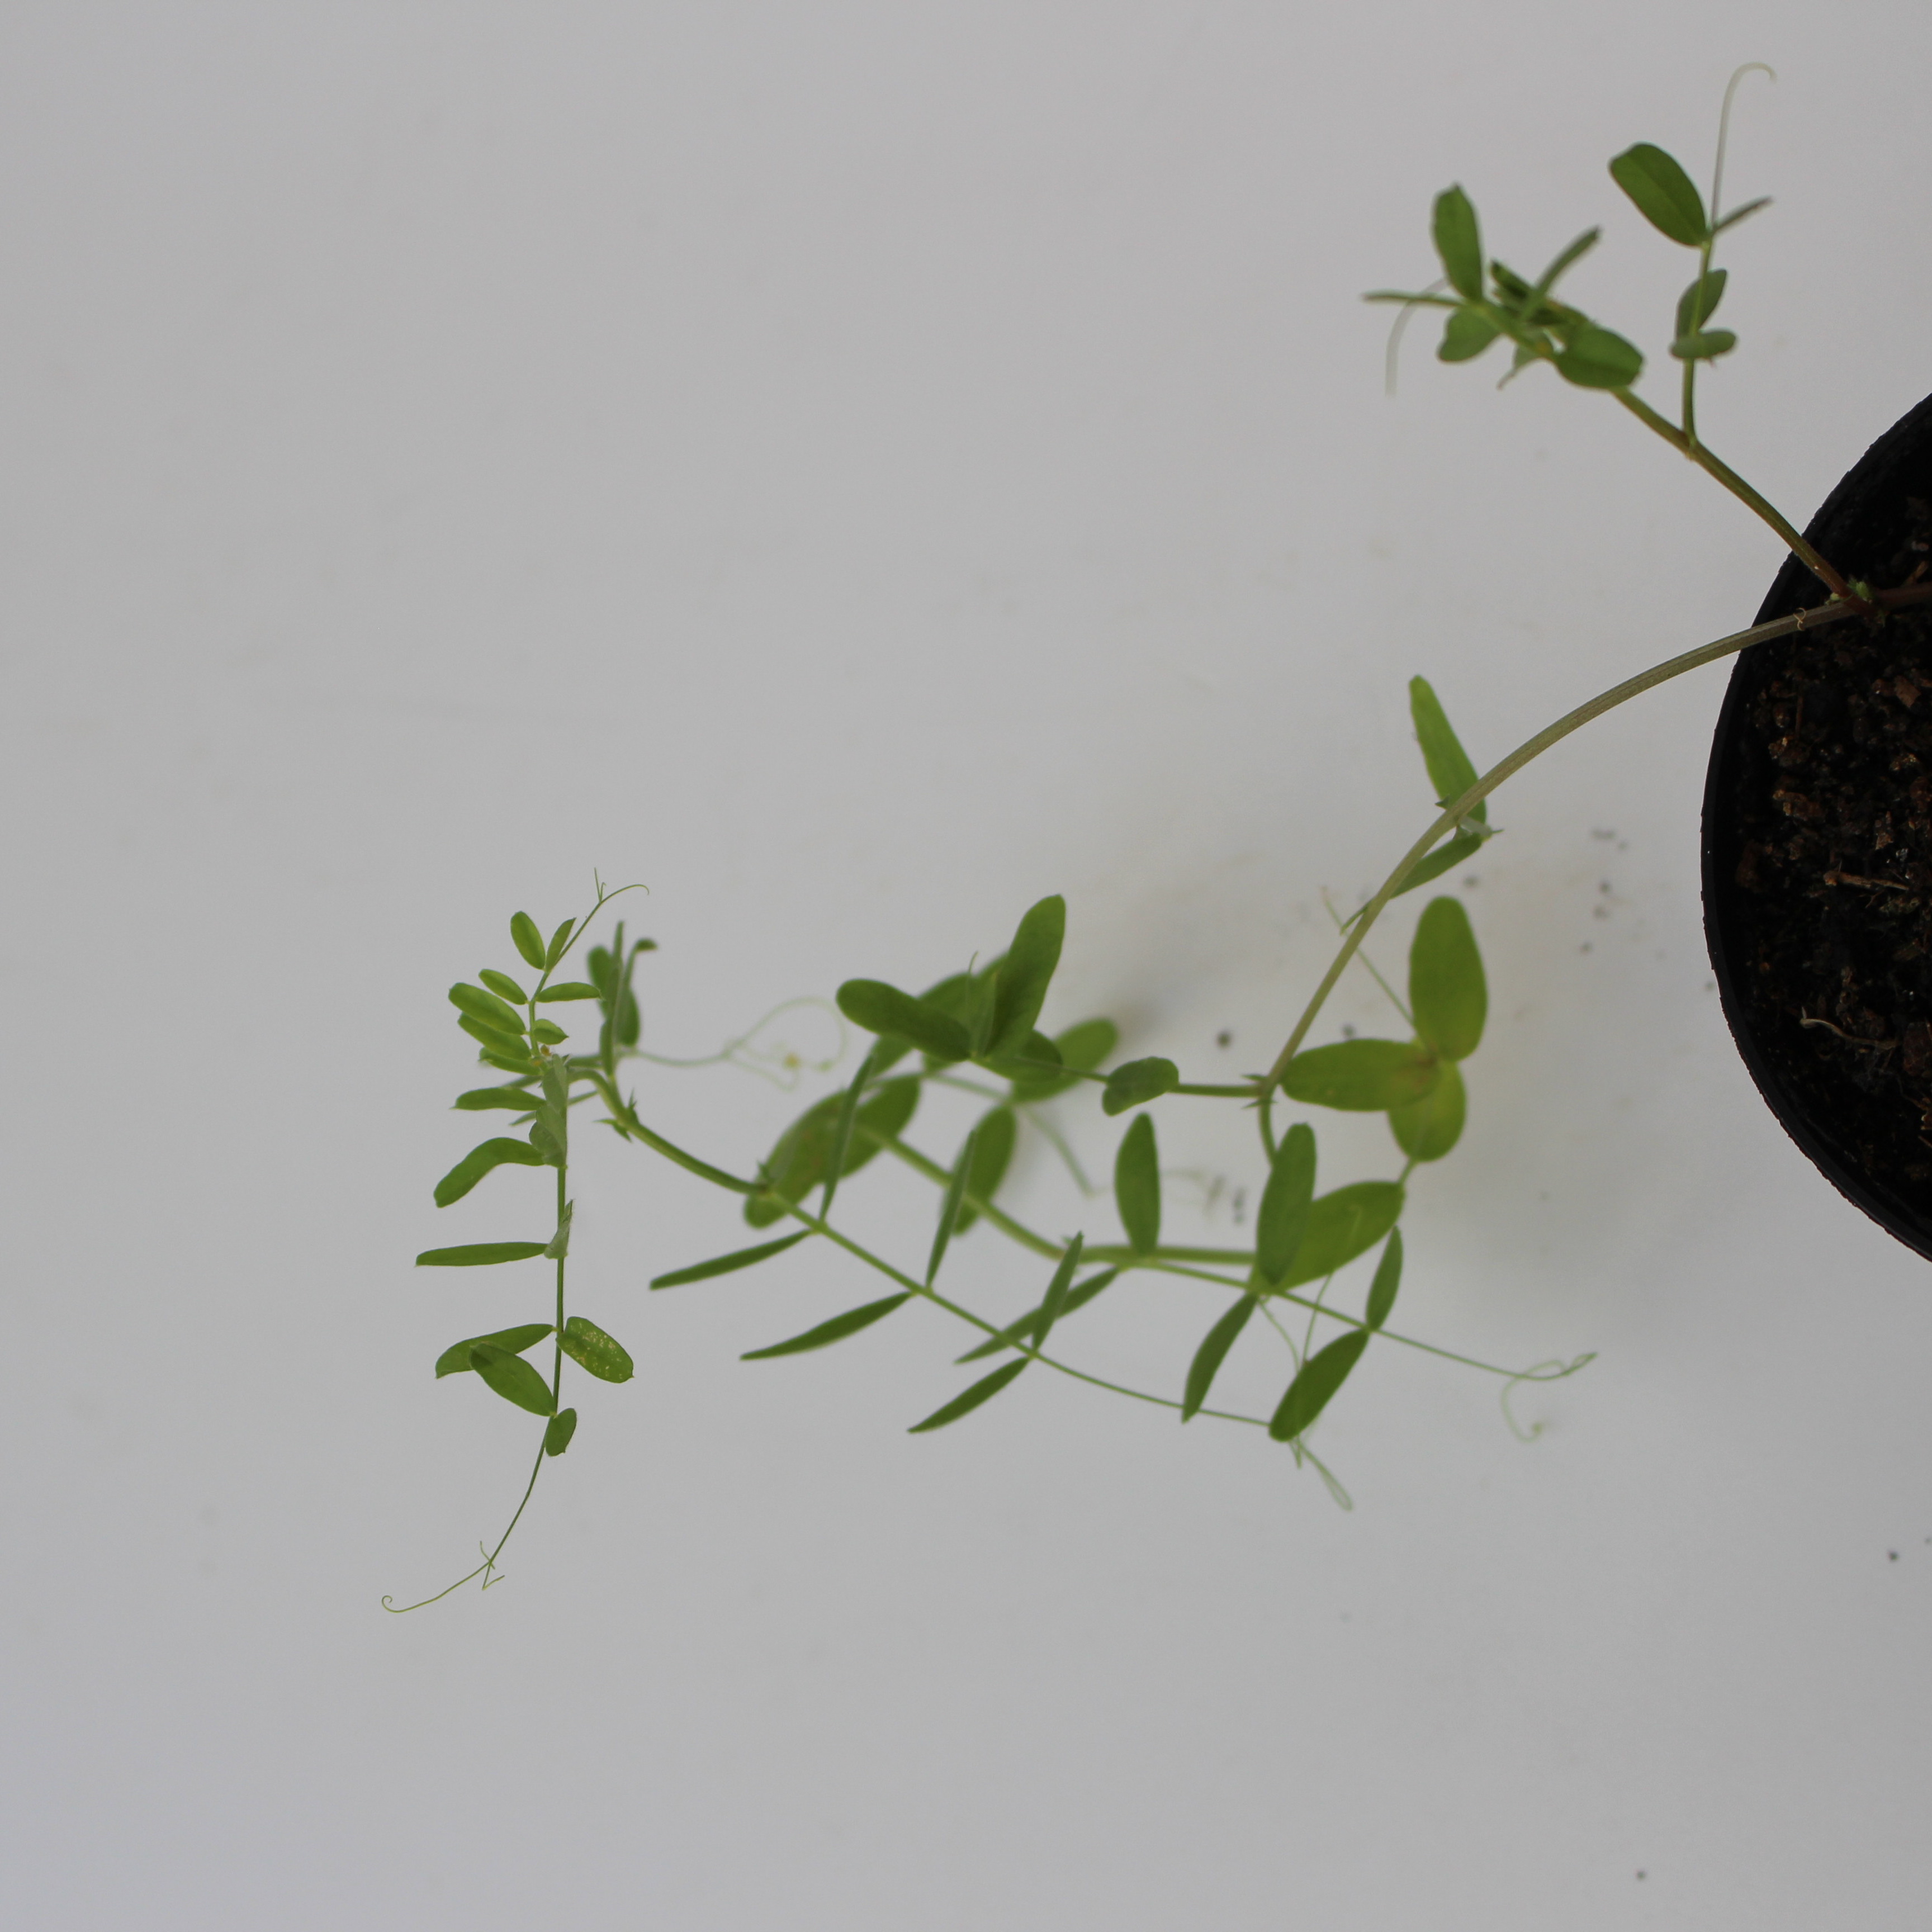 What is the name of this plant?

Vicia sativa
